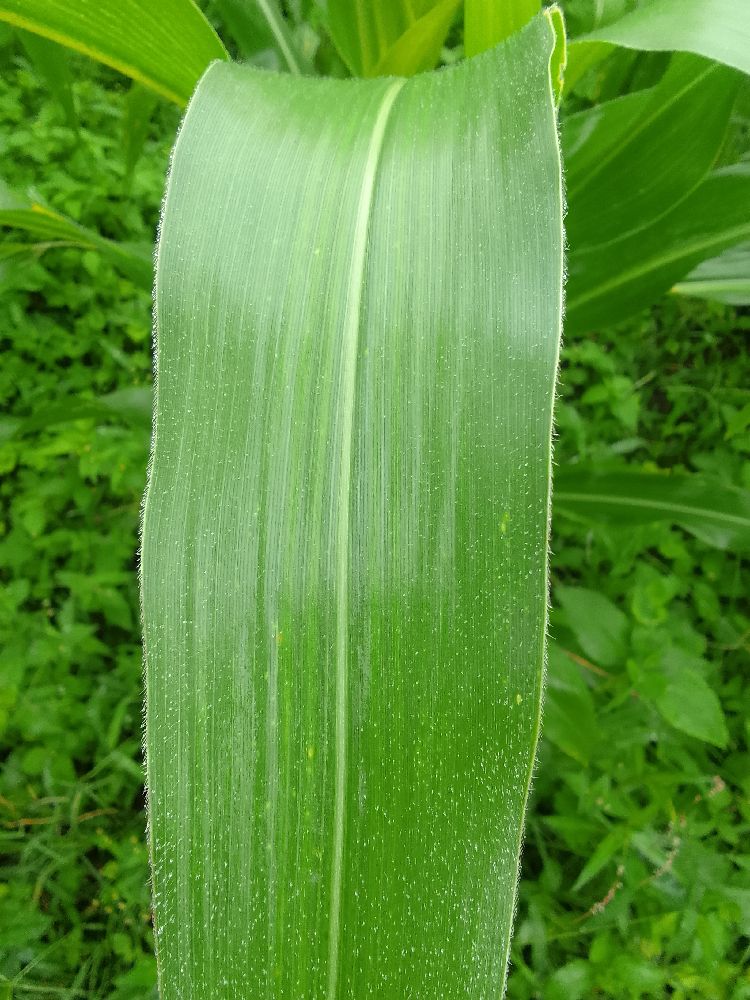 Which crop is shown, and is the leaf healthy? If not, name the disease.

maize, healthy
